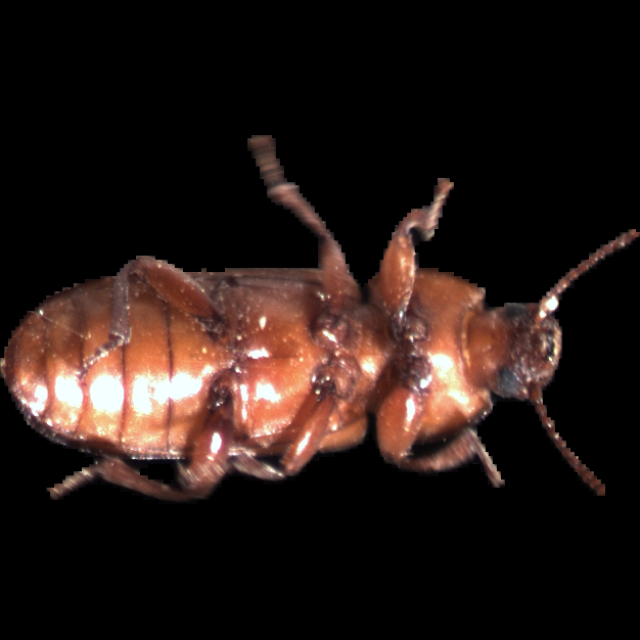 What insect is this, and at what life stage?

mealworm beetle
